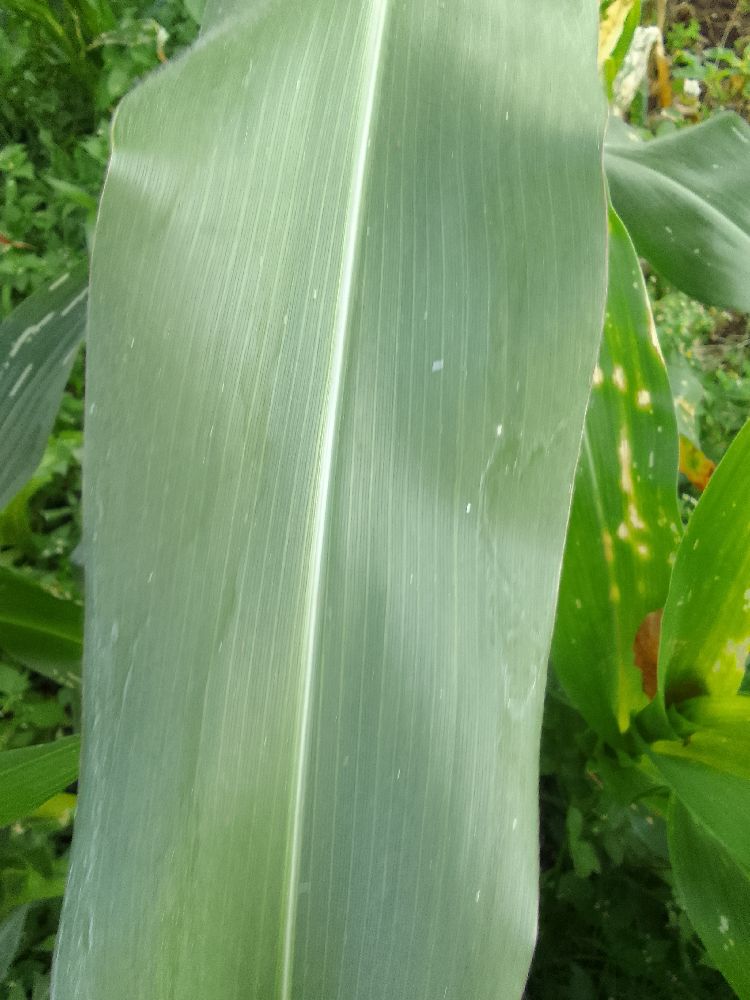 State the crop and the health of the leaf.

maize, healthy
